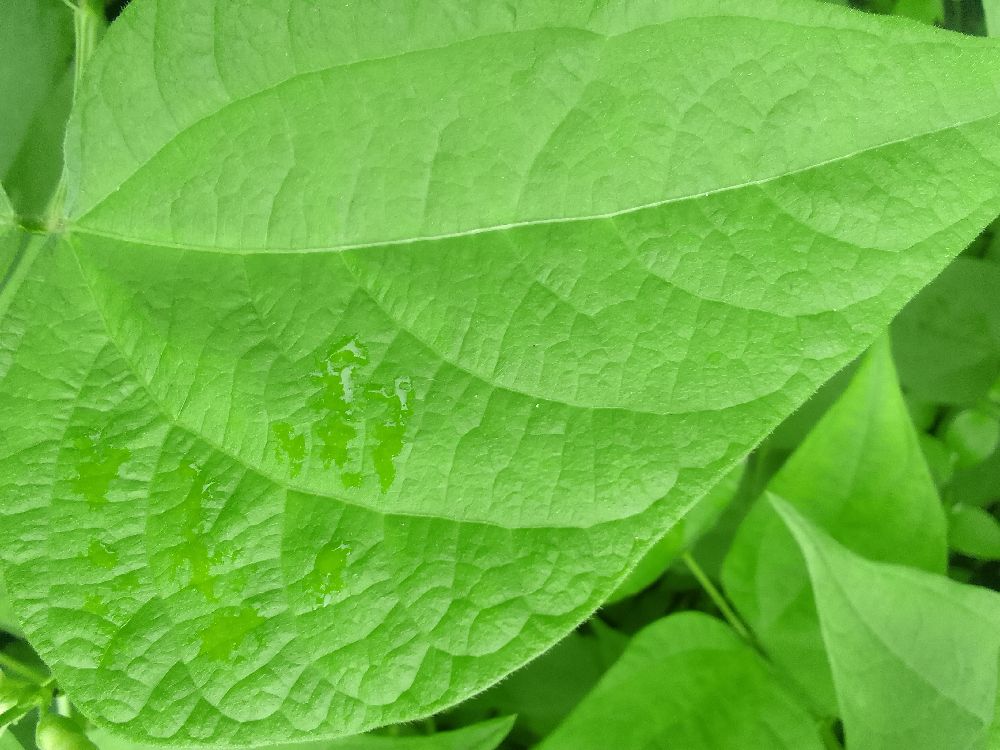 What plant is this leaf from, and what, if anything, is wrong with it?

common bean, healthy
